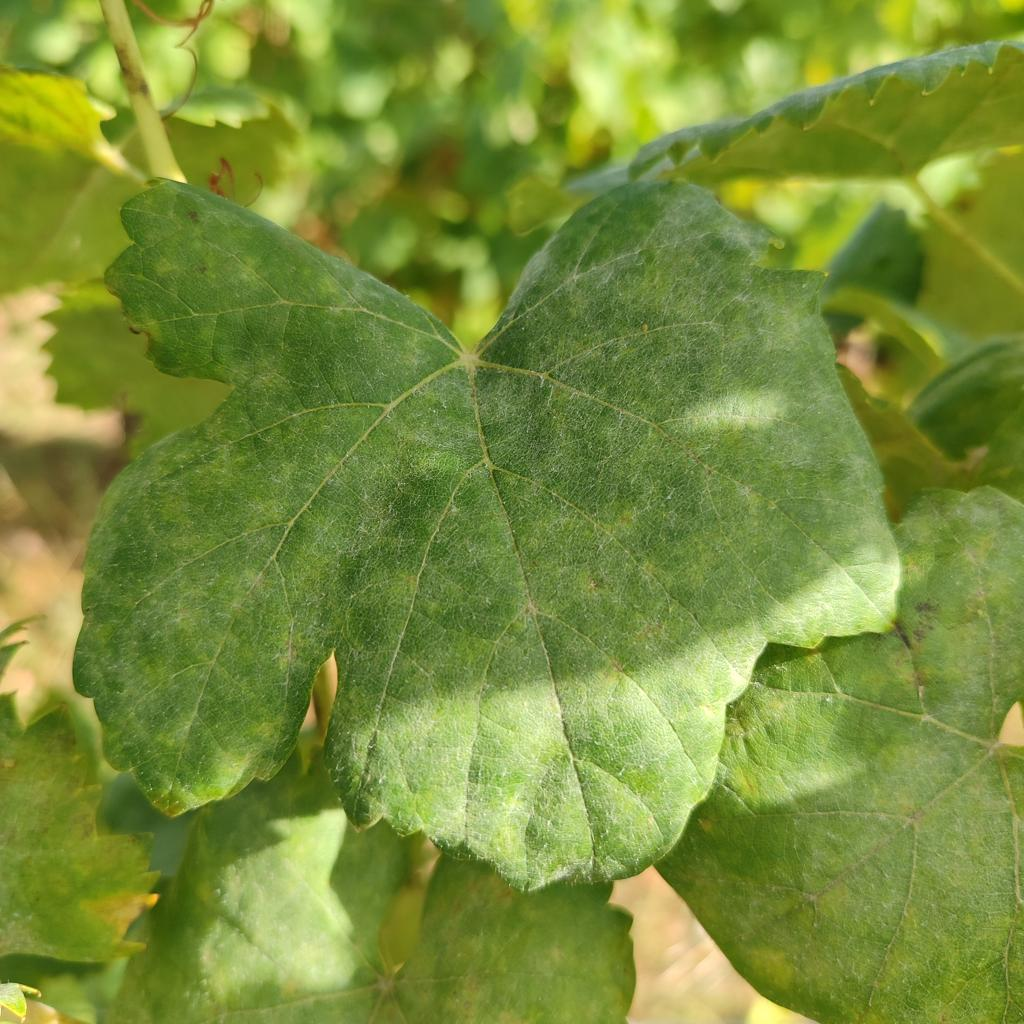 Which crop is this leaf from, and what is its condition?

grapevine, powdery mildew
